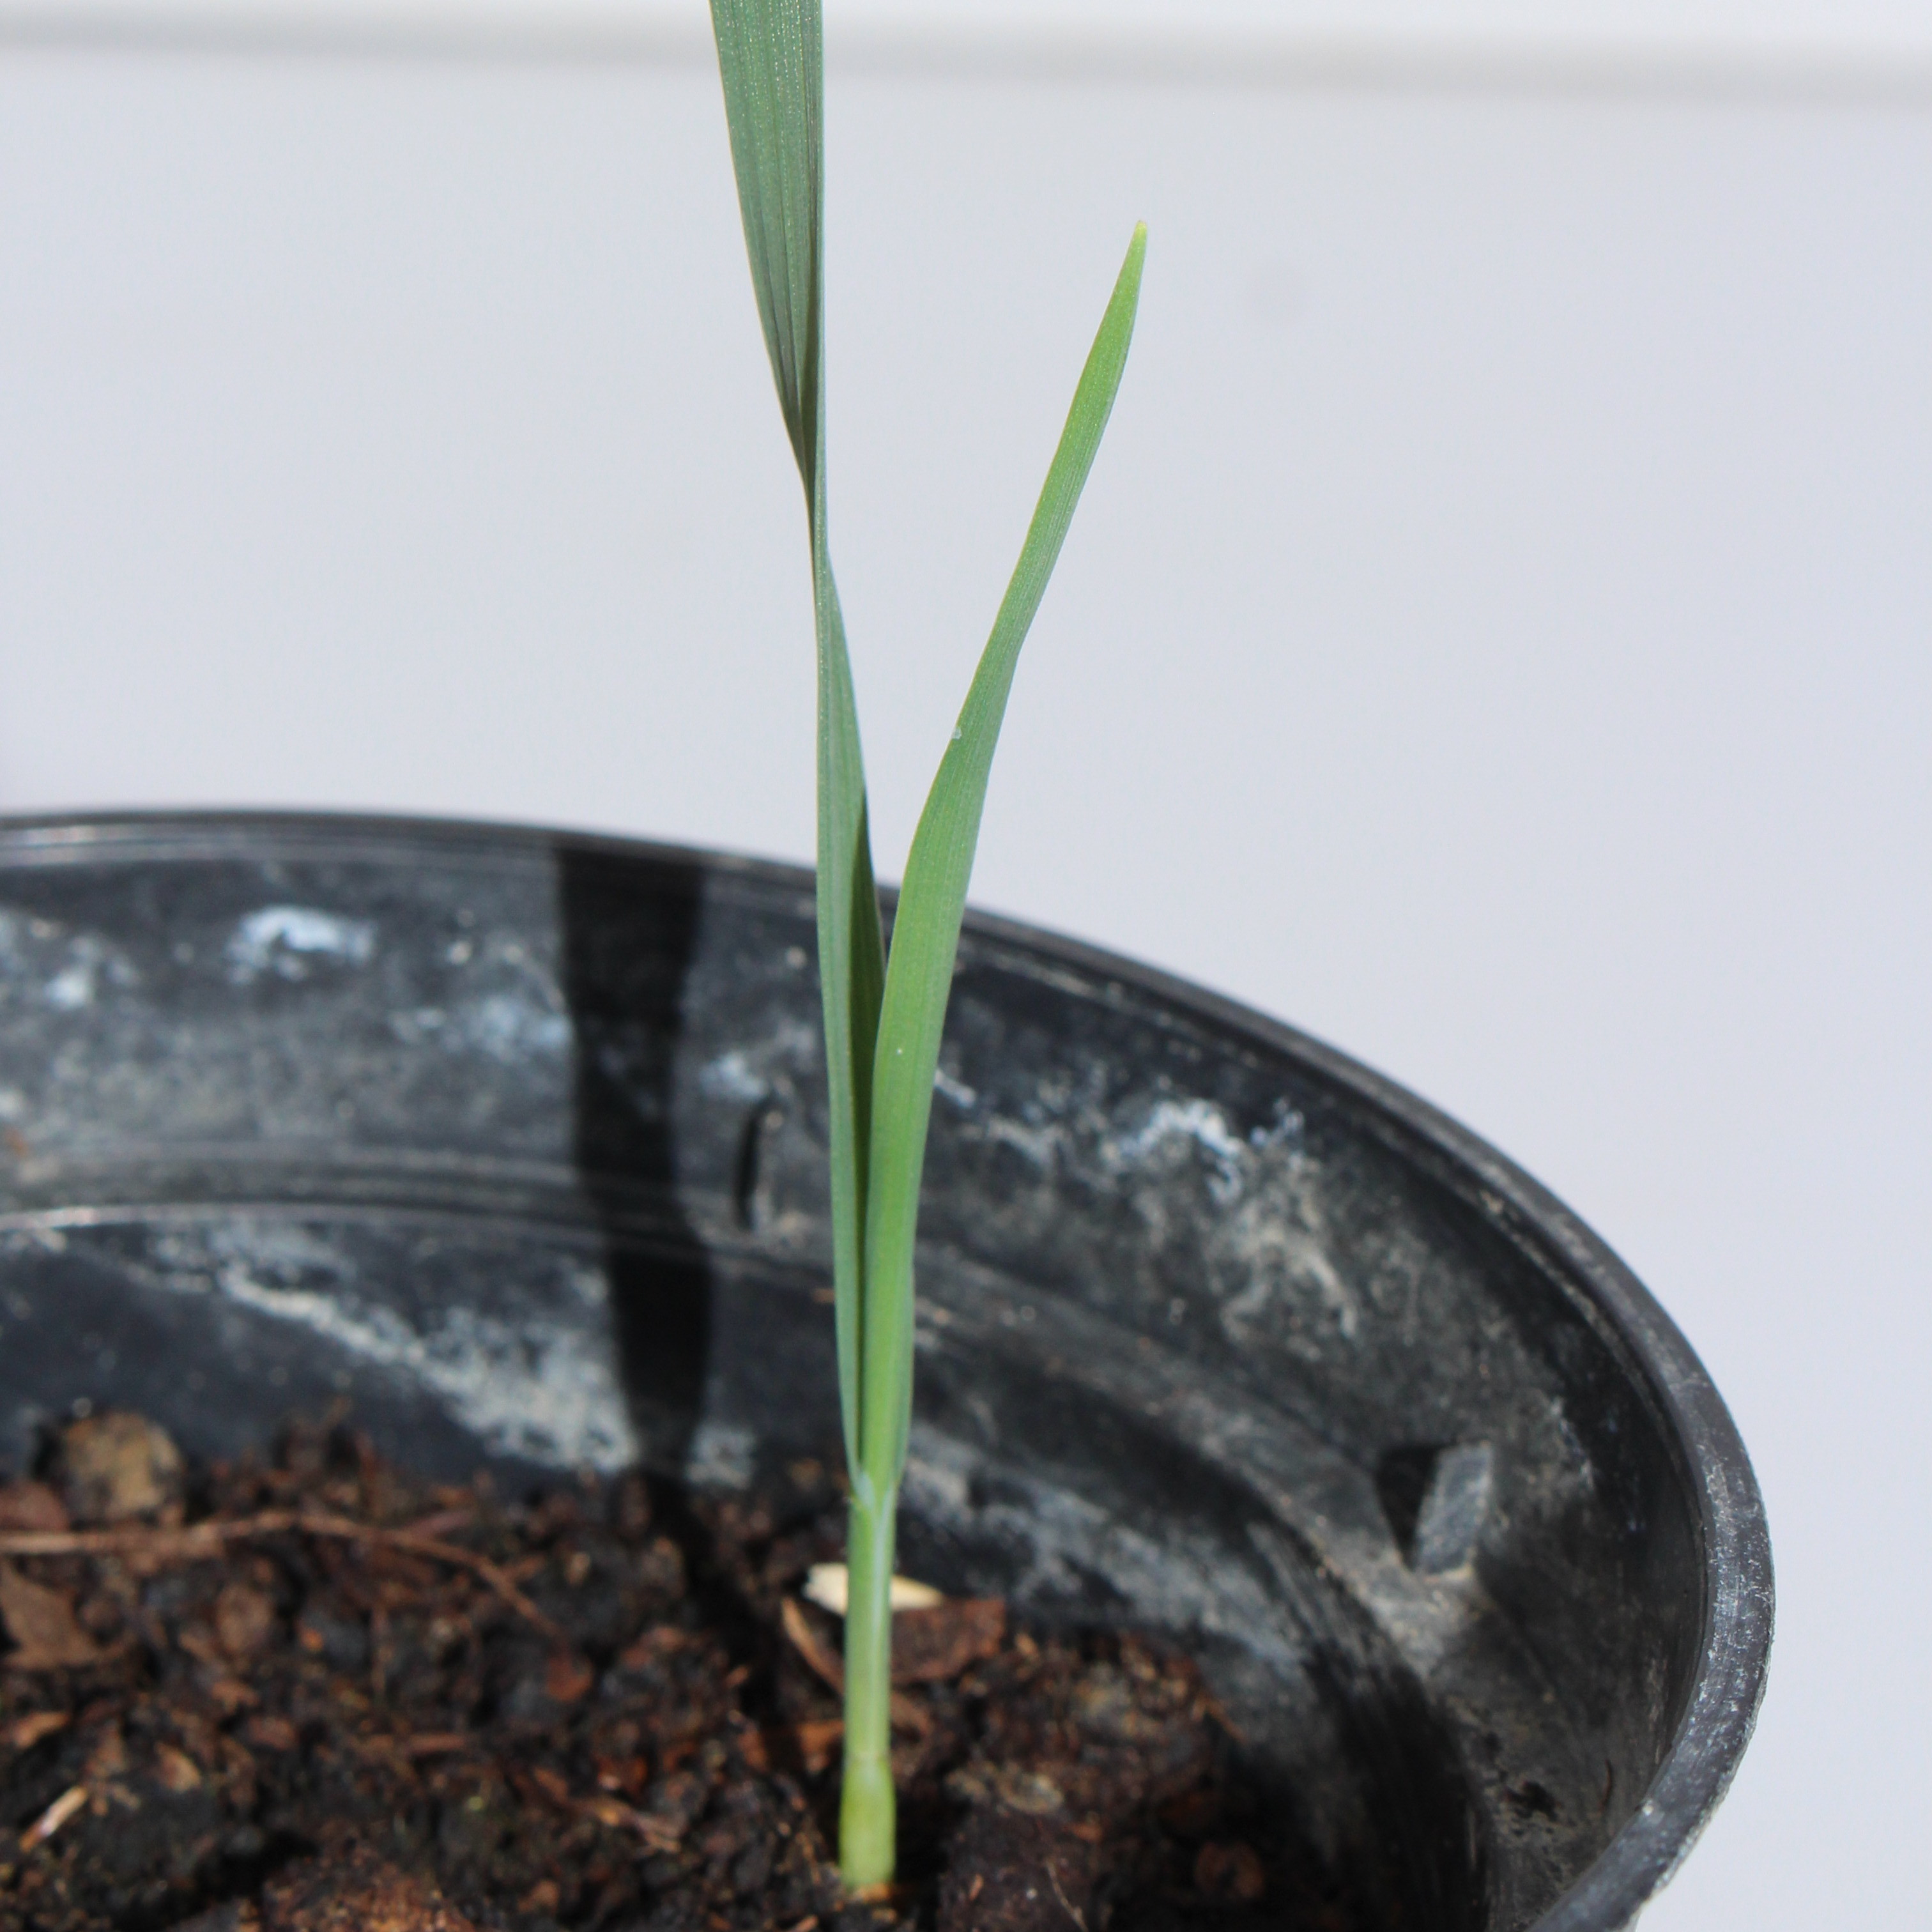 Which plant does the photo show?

Avena sterilis
